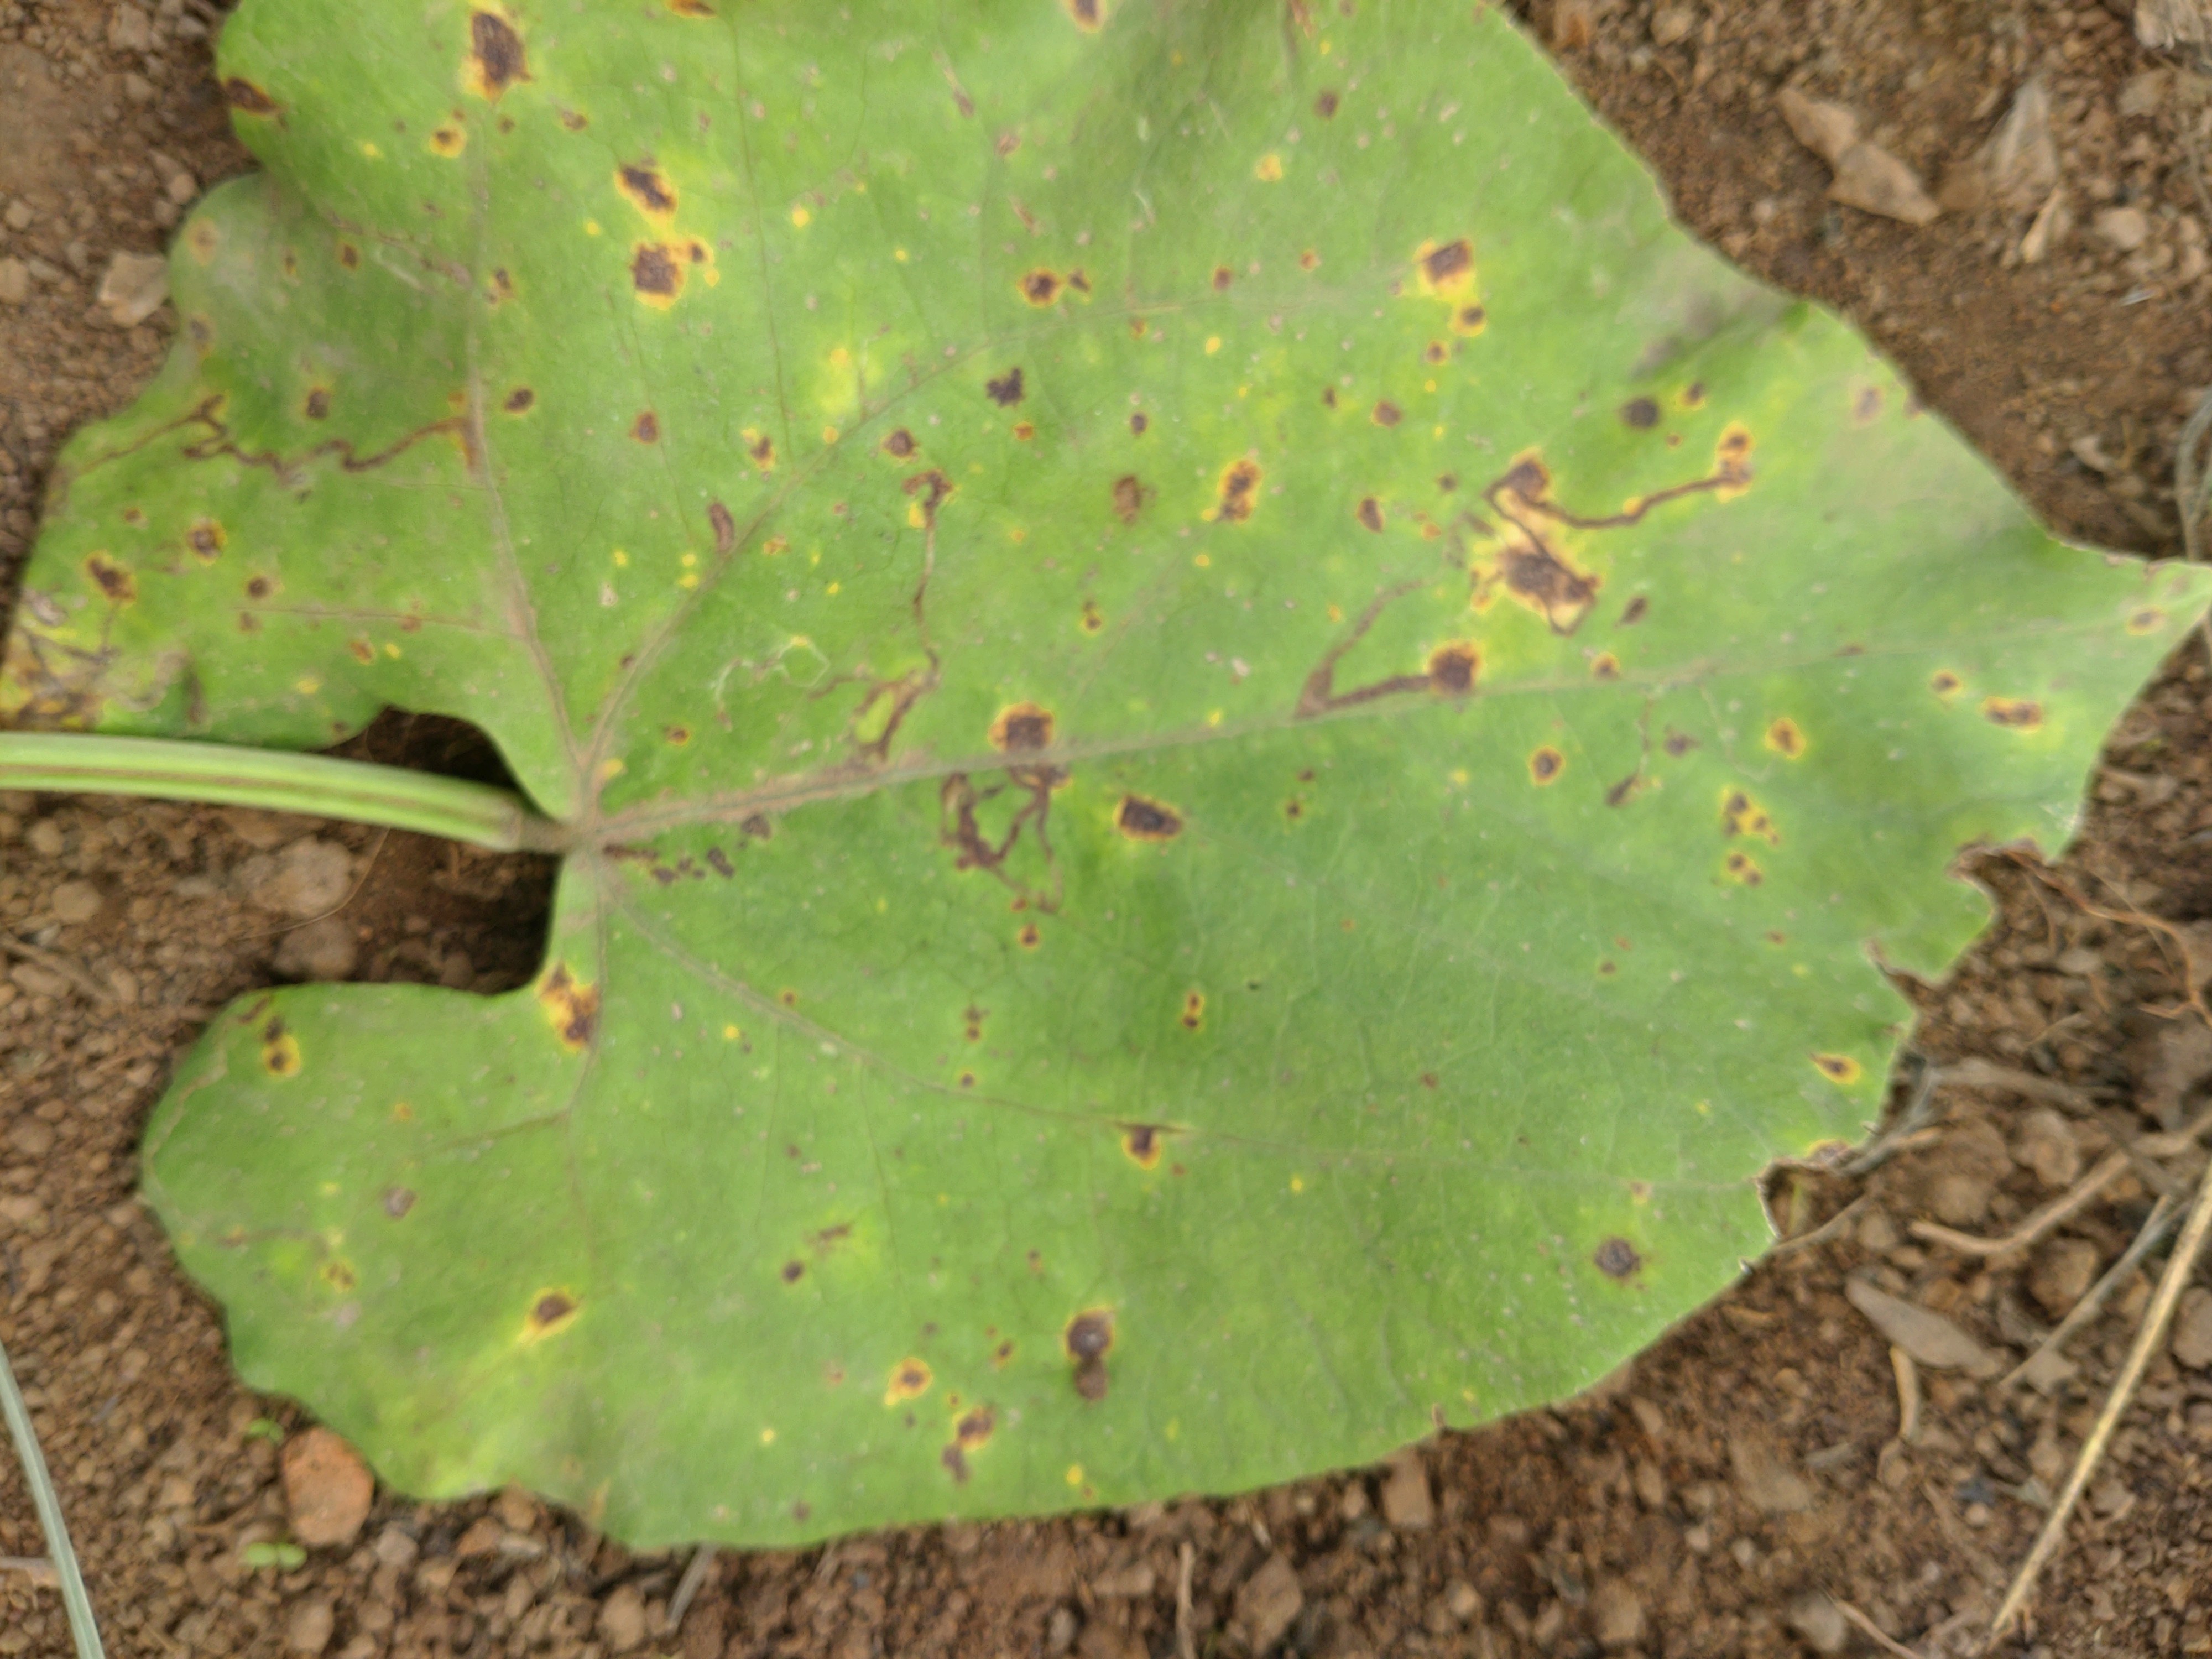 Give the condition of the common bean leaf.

rust
